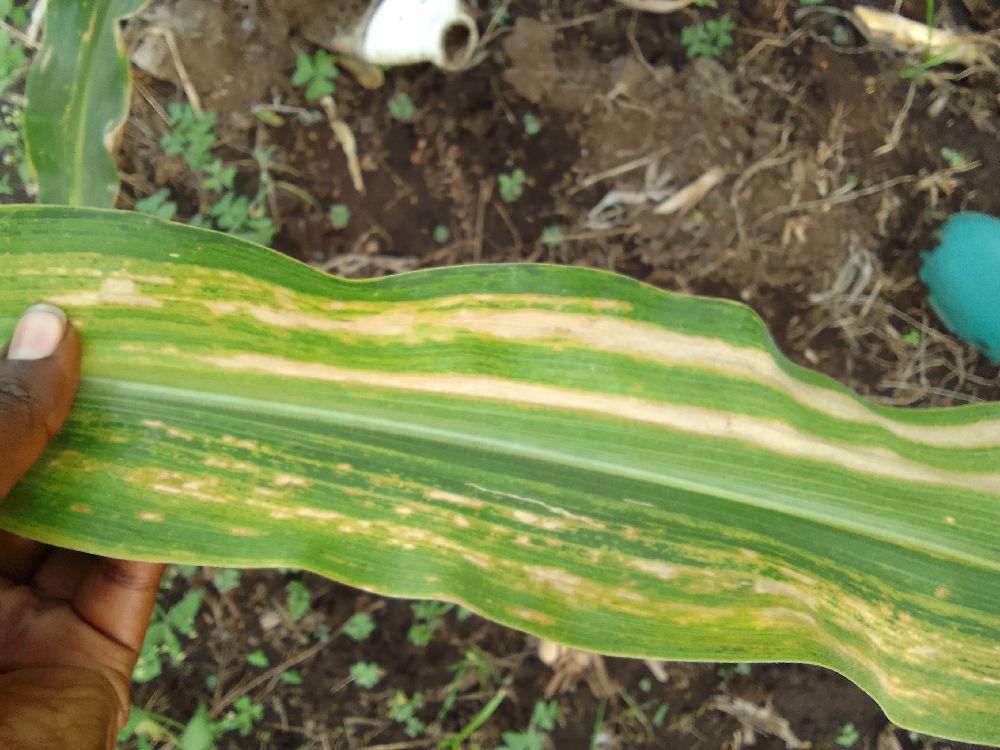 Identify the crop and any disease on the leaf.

maize, maize lethal necrosis
